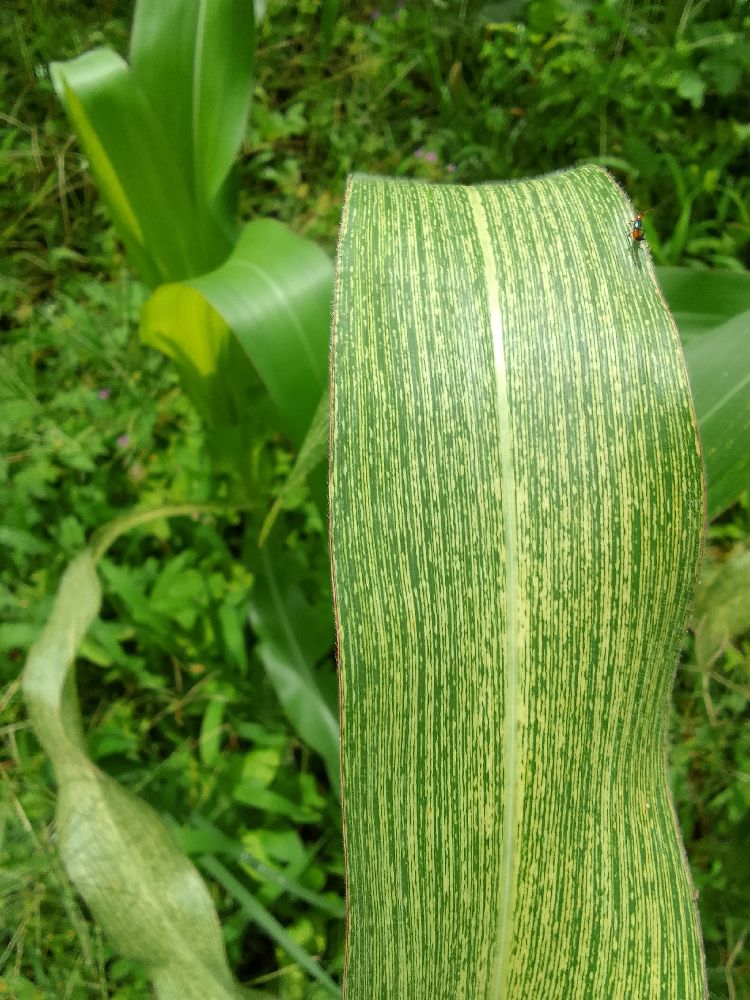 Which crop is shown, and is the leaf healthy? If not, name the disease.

maize, maize streak virus
